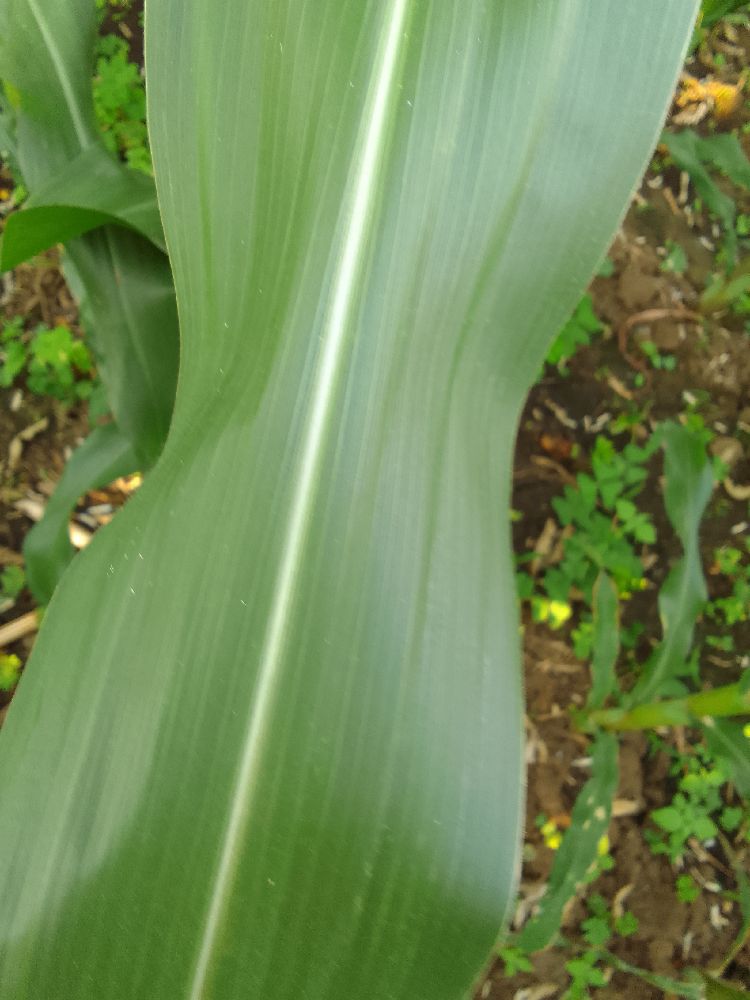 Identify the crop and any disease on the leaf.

maize, healthy
